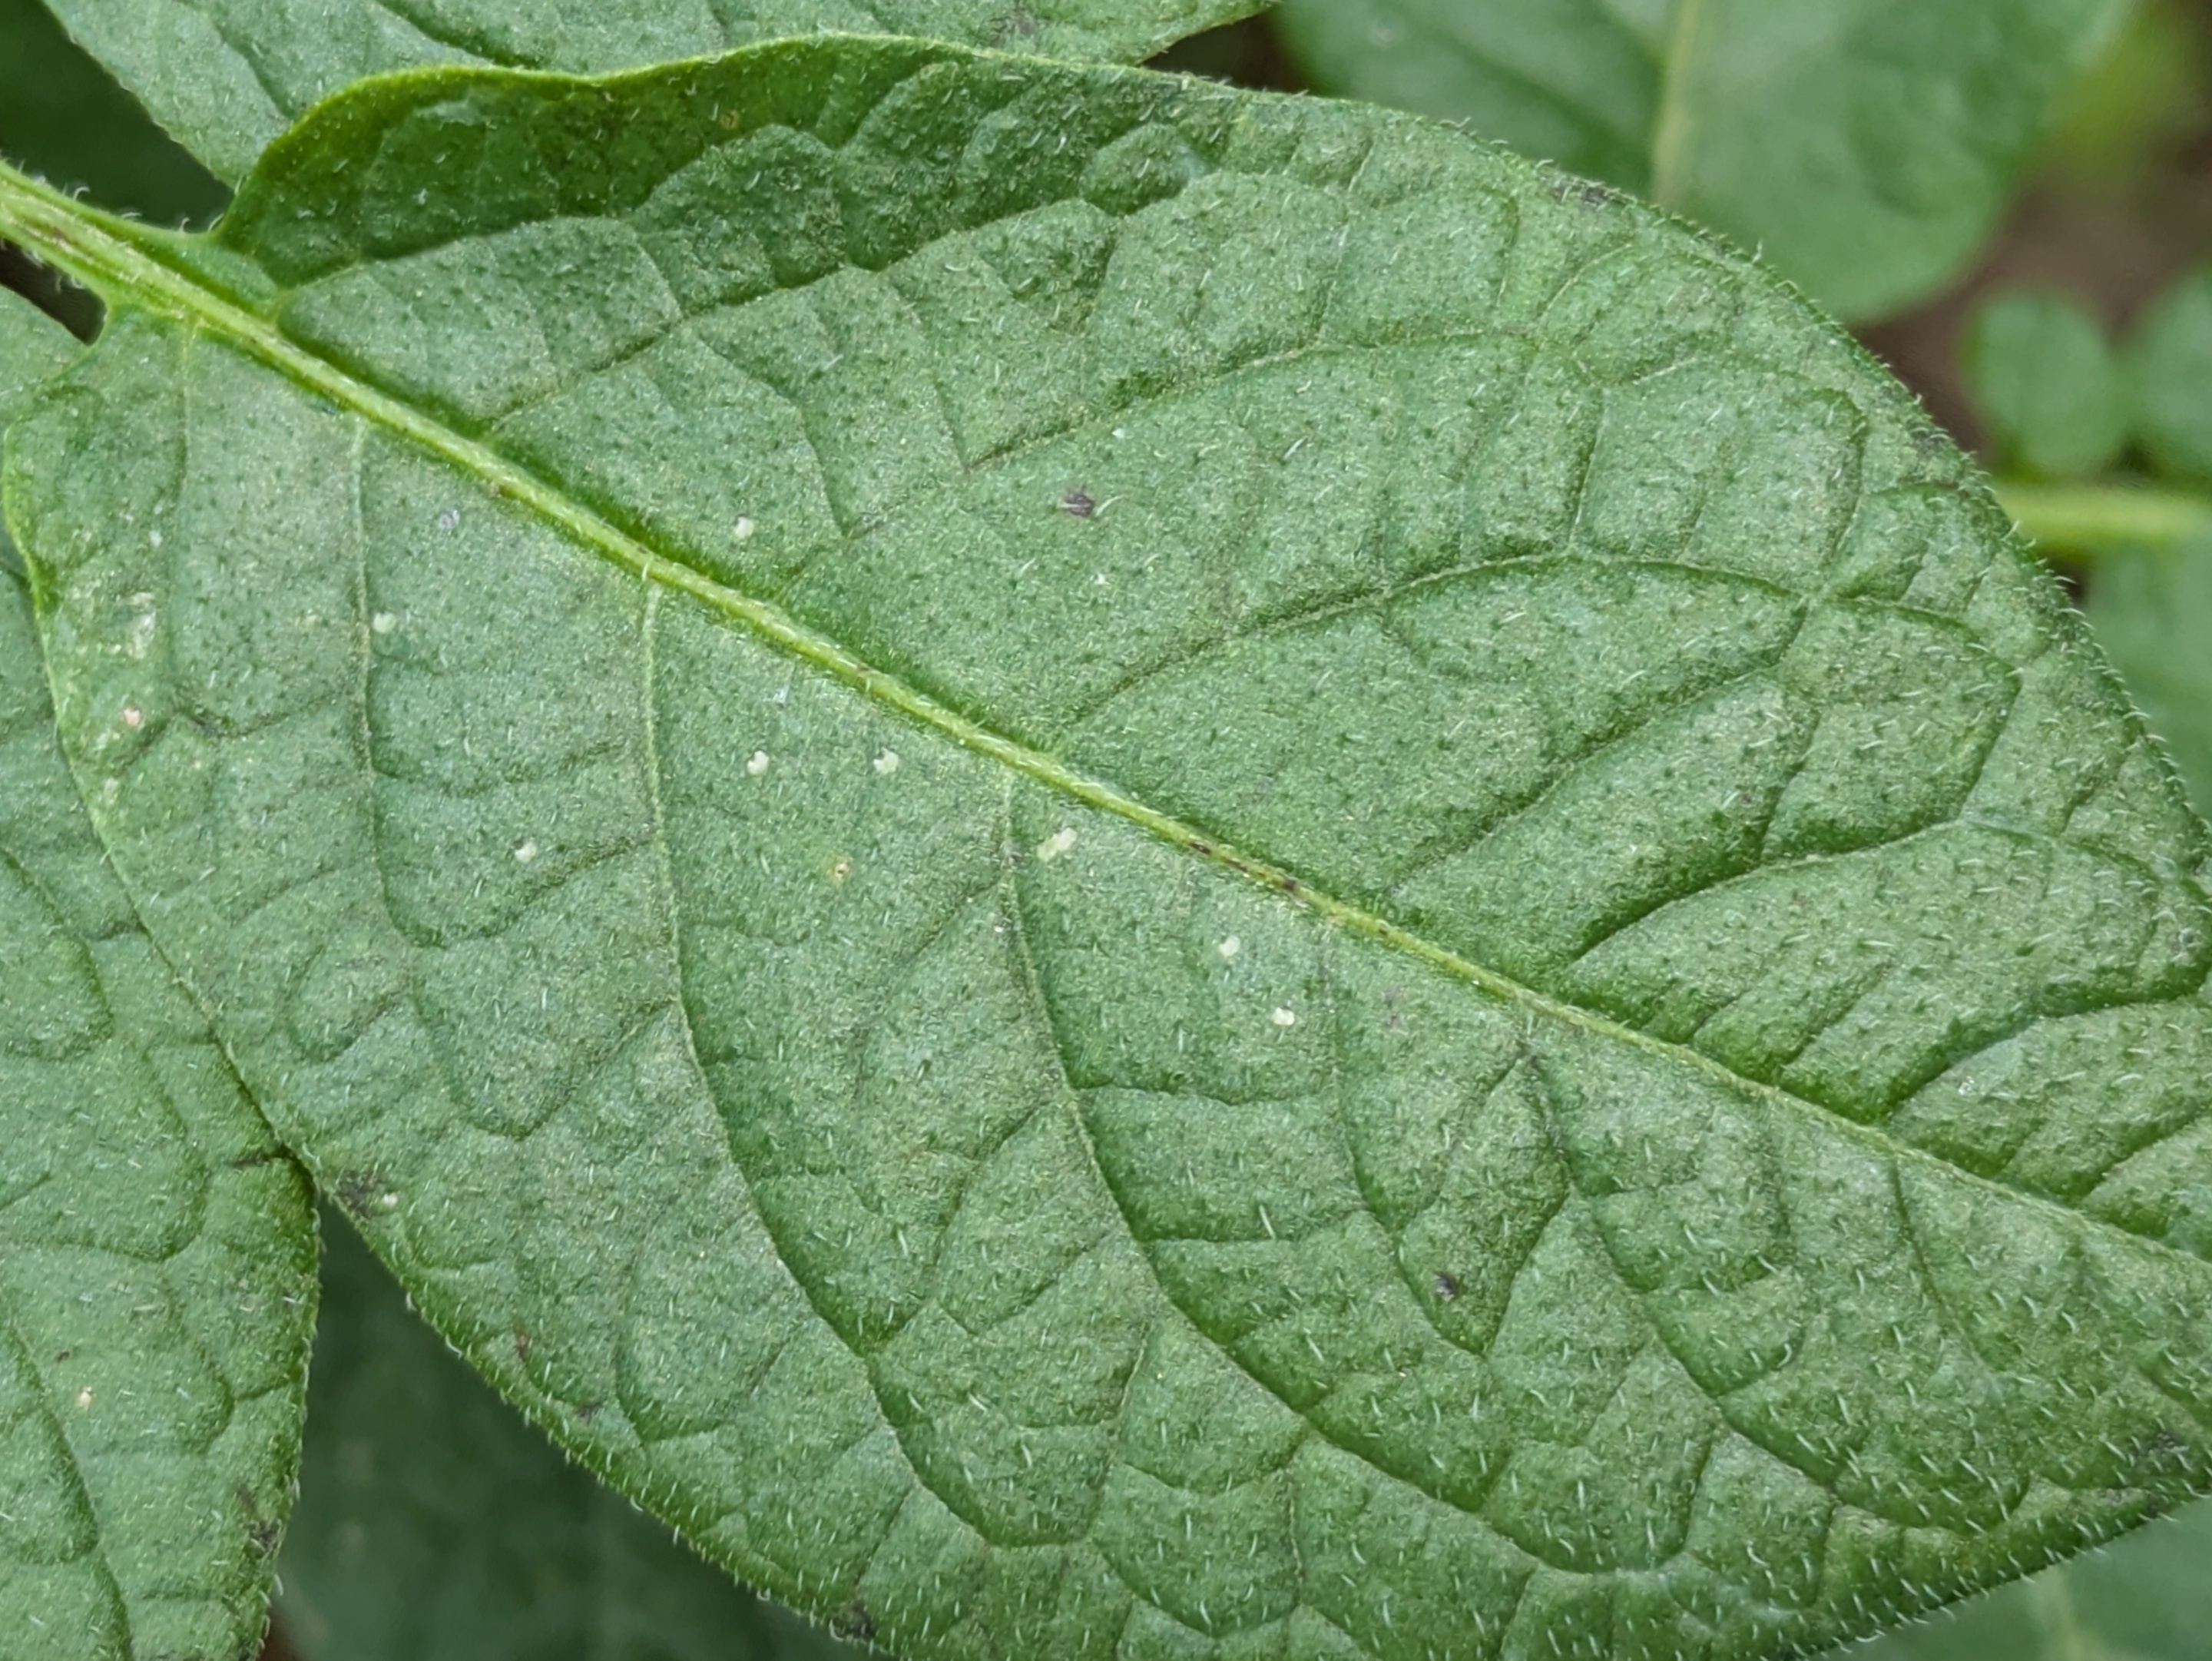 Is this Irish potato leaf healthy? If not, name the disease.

healthy
